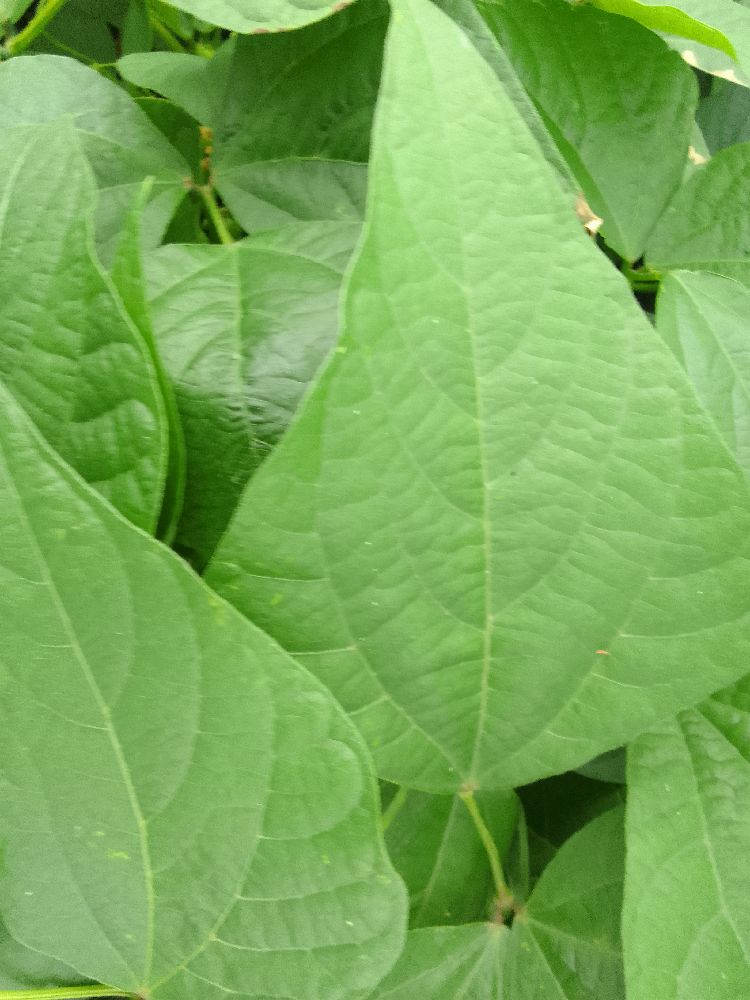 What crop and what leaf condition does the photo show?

common bean, healthy
